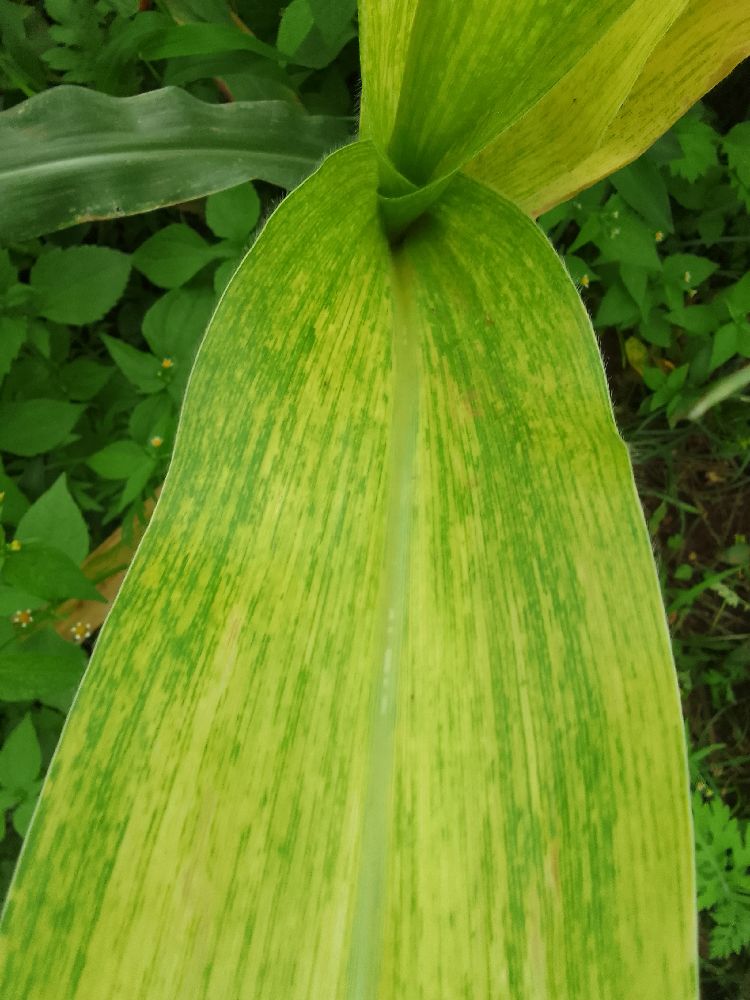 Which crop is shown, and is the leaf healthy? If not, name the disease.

maize, maize lethal necrosis
